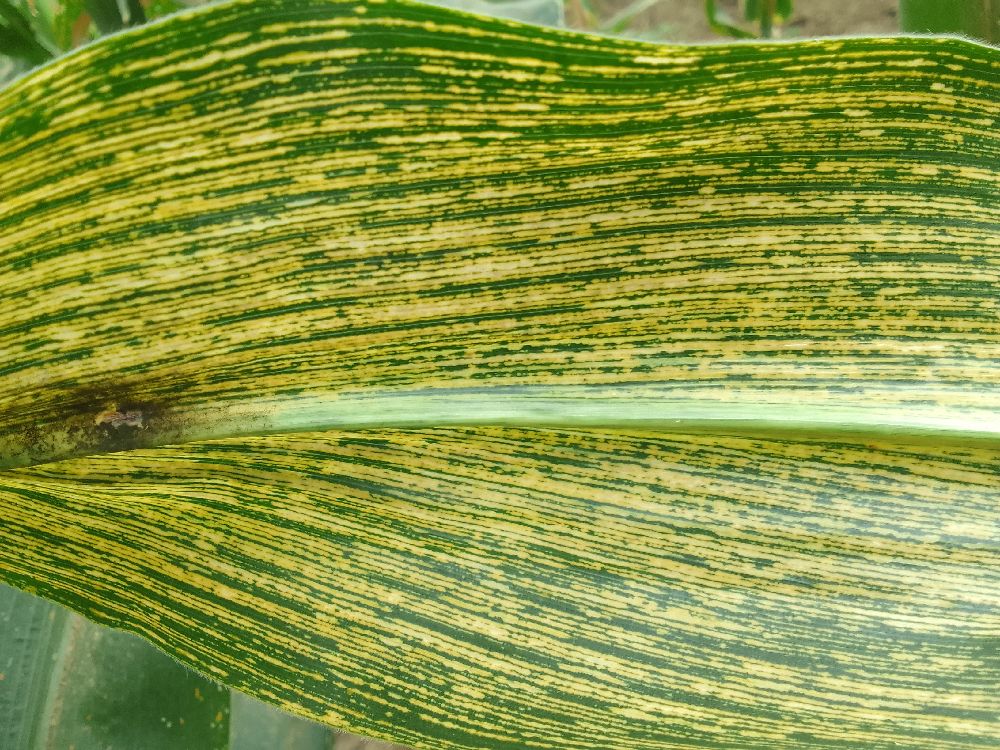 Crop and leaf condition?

maize, maize streak virus
